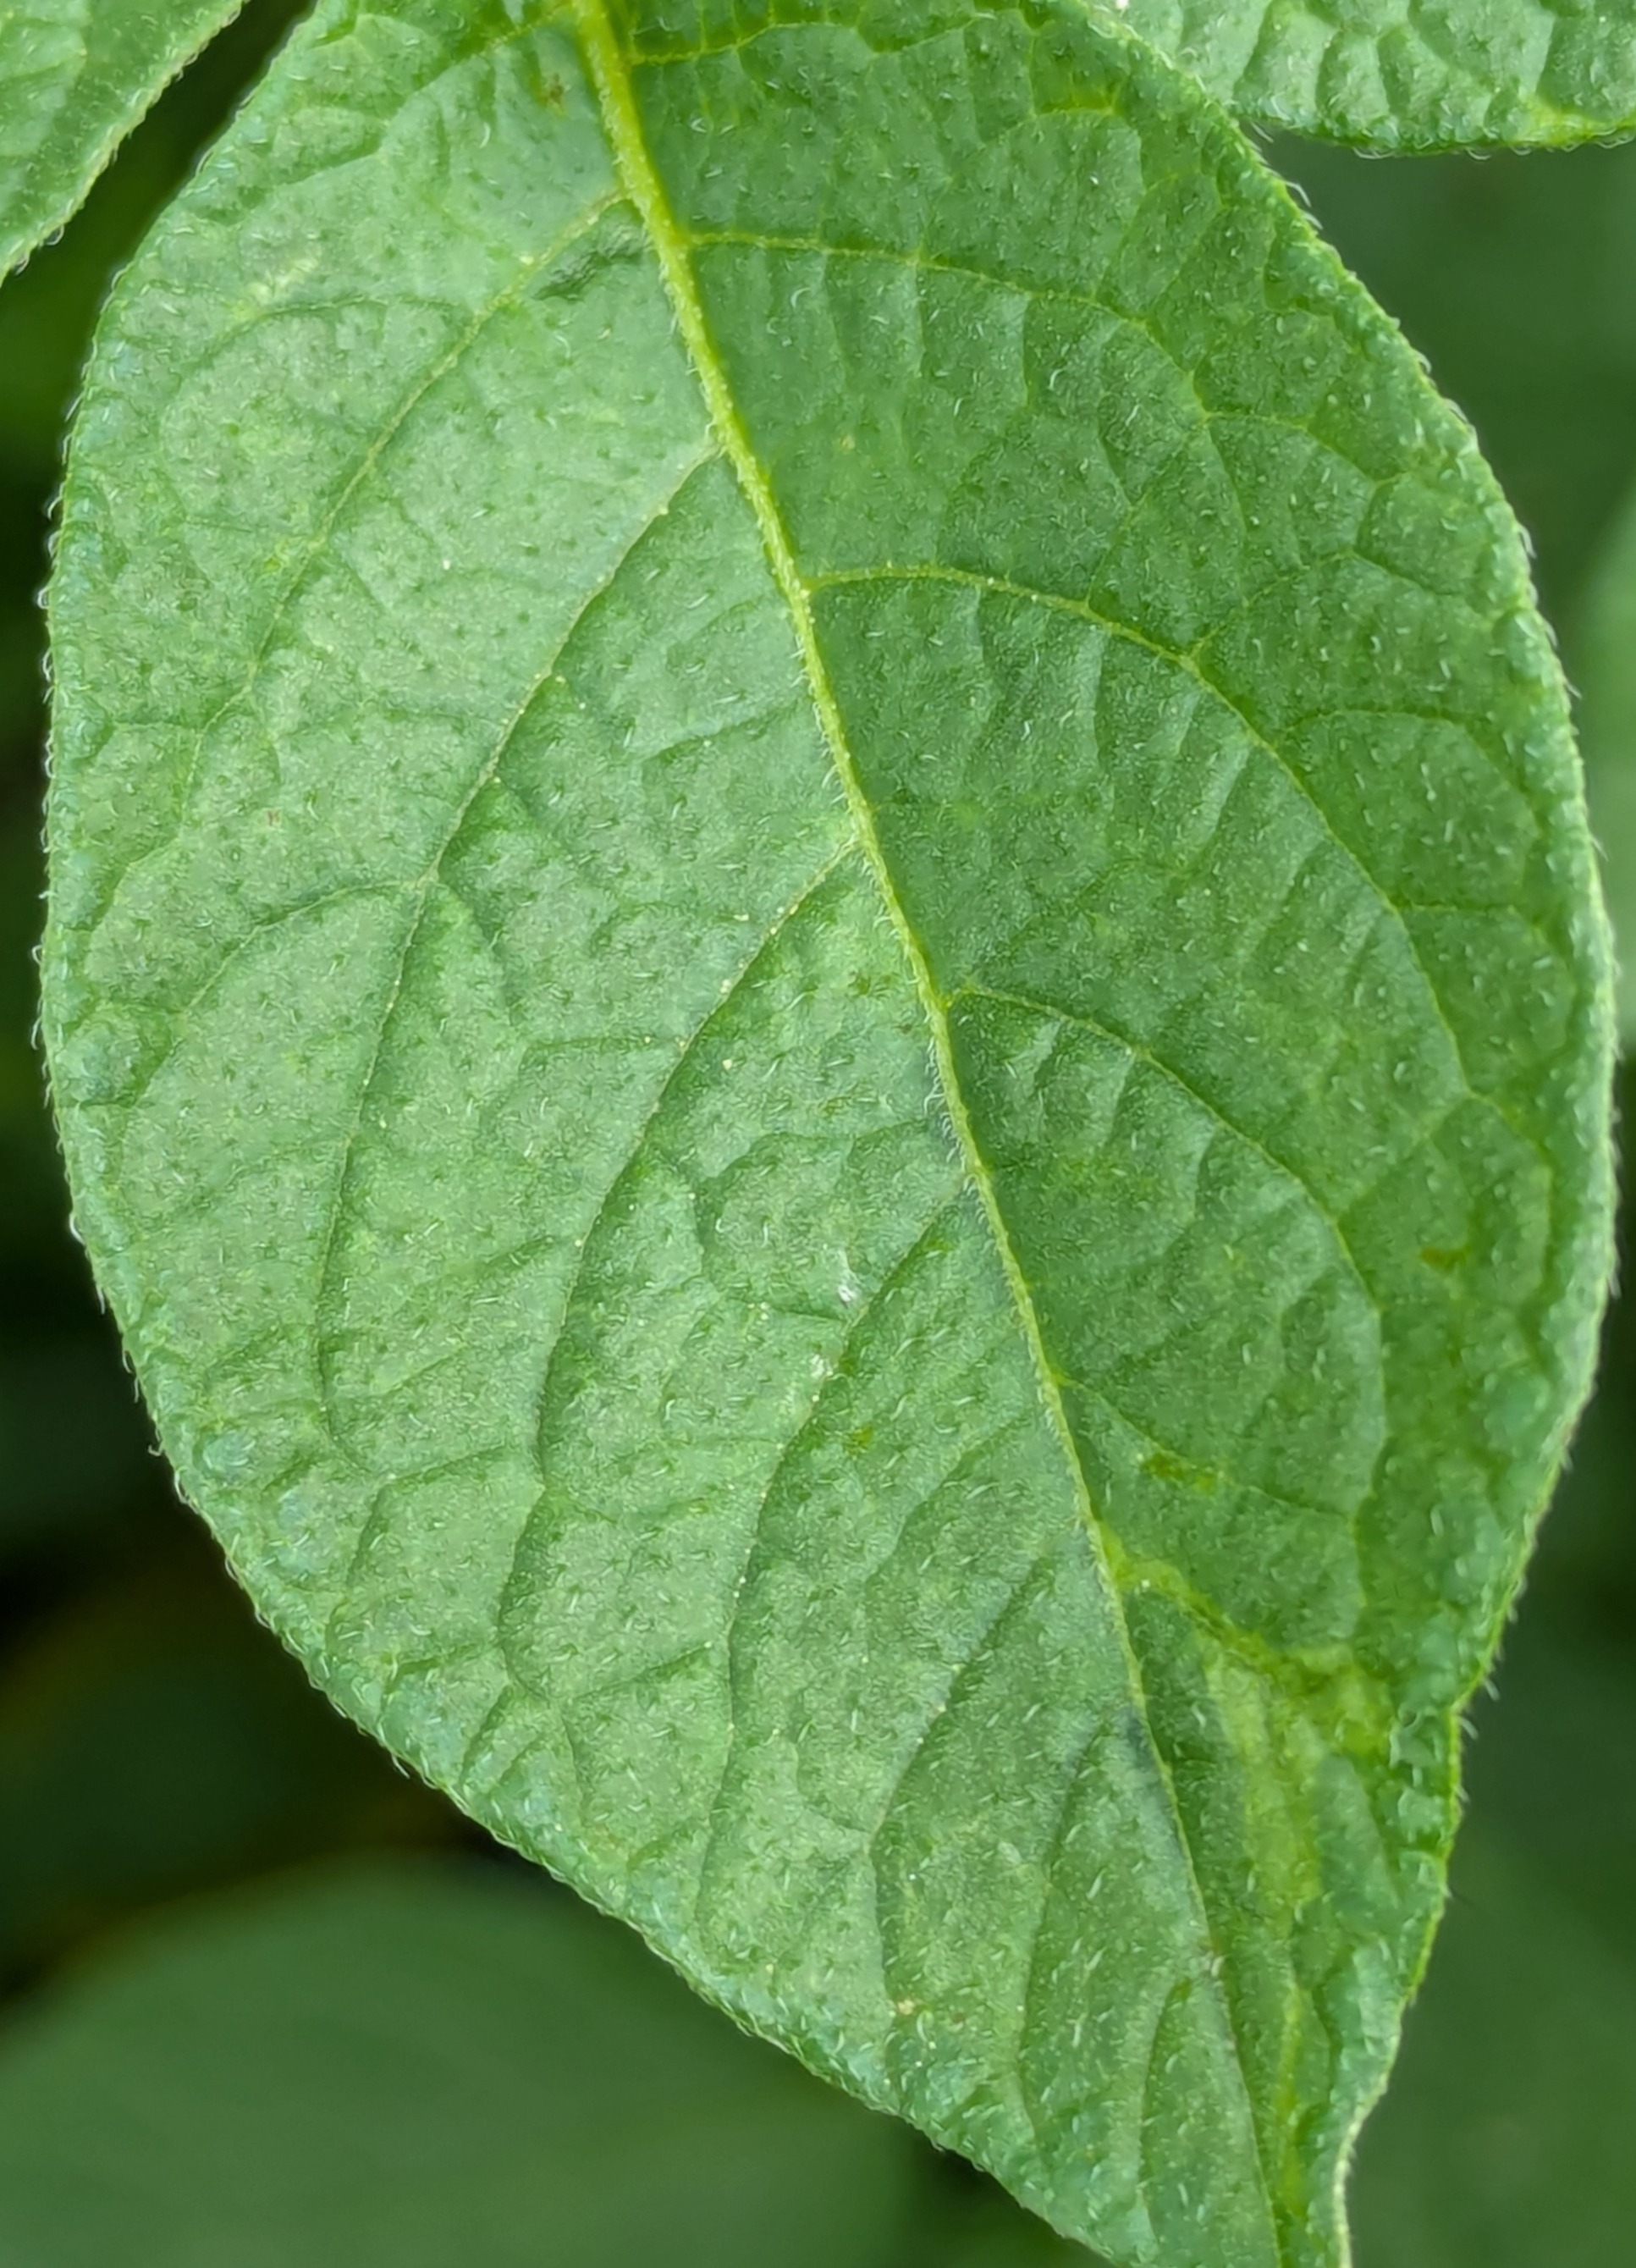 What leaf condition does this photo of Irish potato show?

healthy
